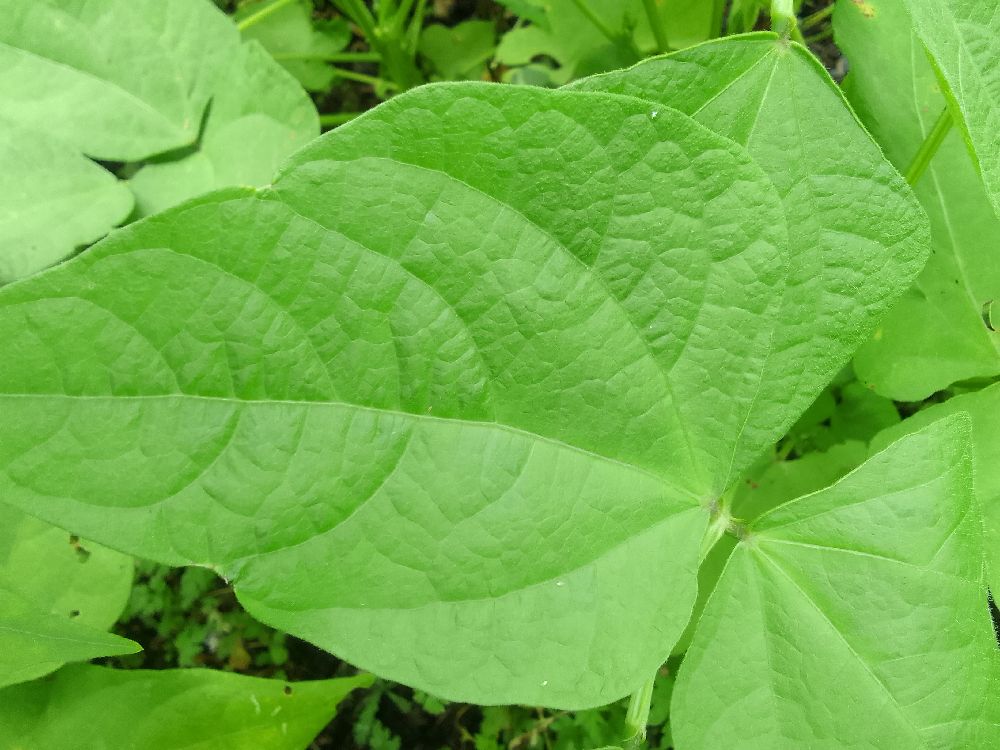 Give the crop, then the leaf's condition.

common bean, healthy
